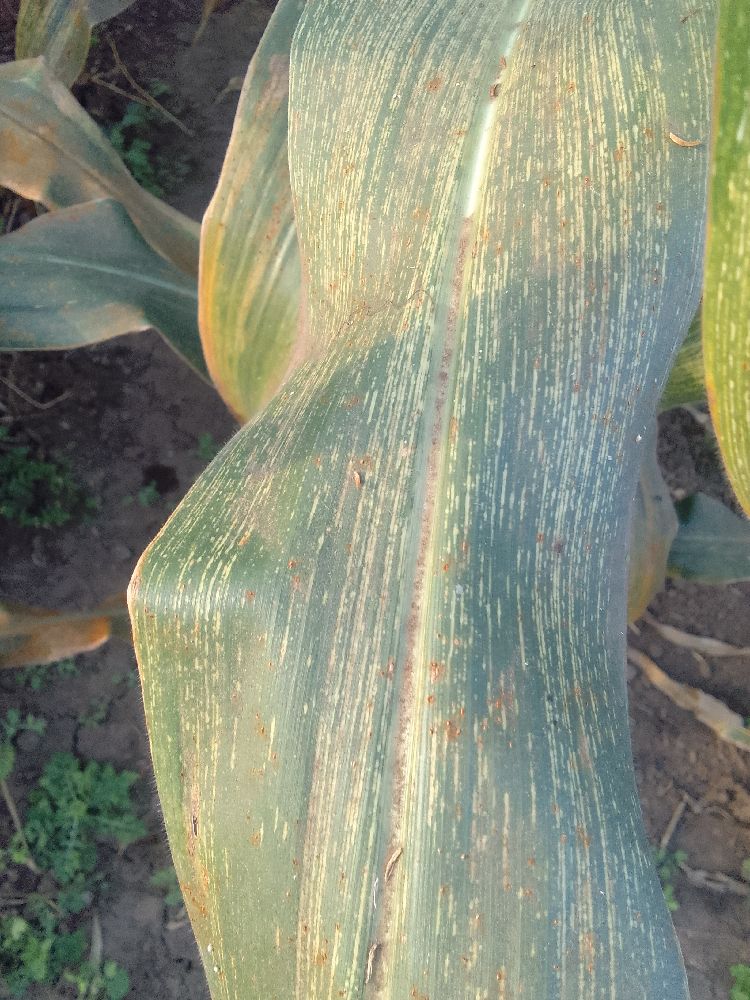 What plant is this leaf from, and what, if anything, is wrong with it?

maize, maize streak virus
